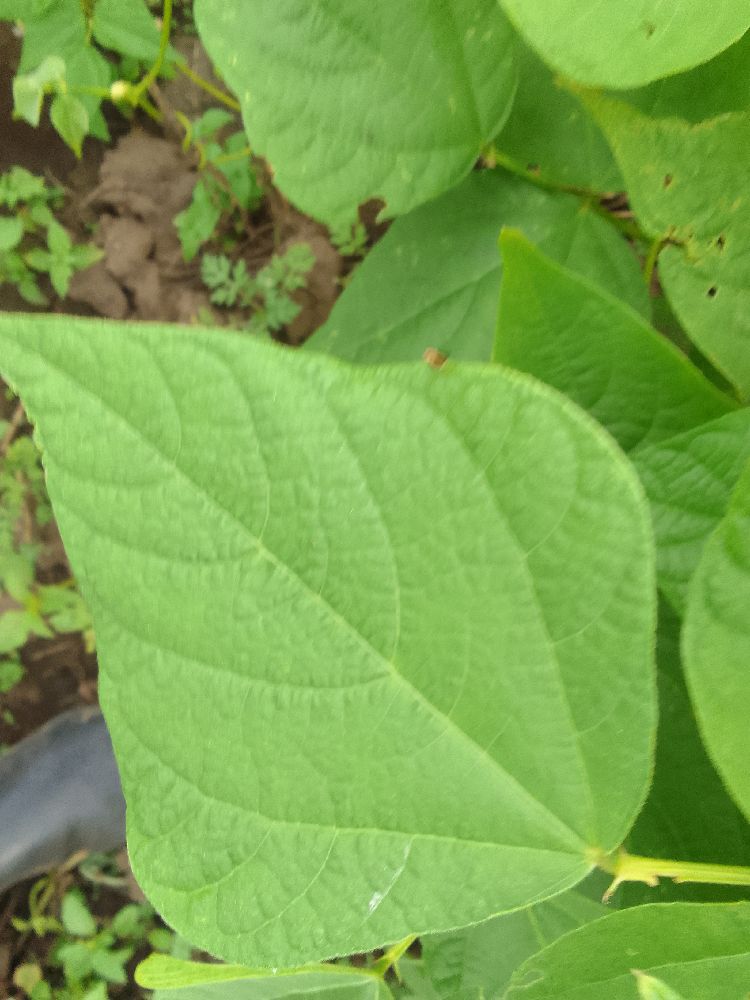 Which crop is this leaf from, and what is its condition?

common bean, healthy
